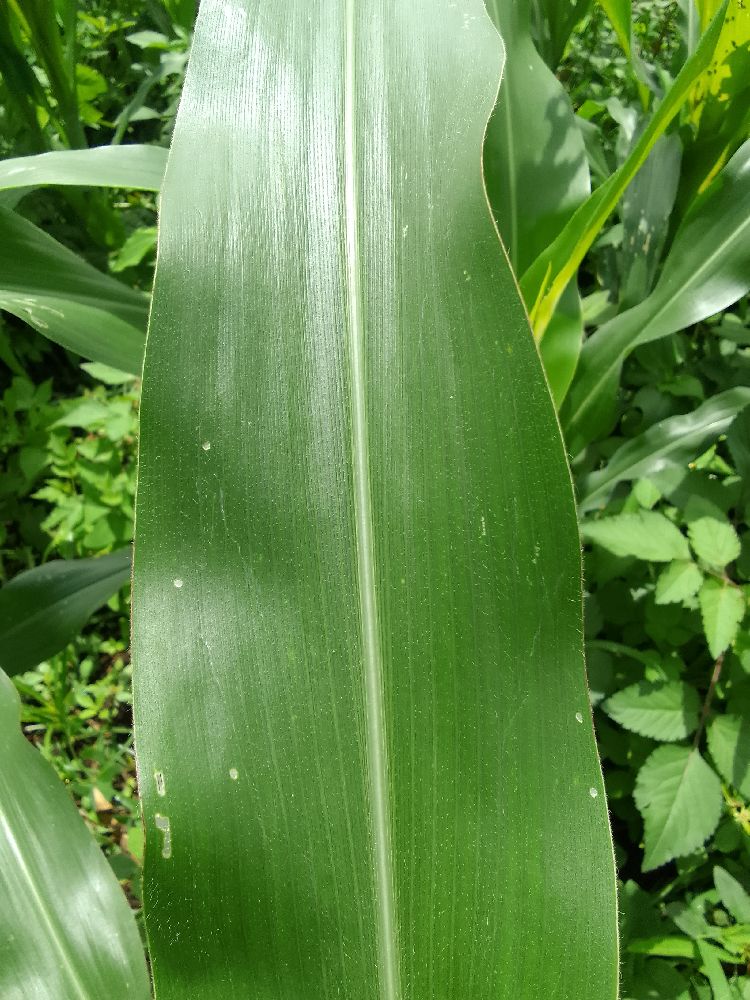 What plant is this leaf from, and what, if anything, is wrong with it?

maize, healthy
